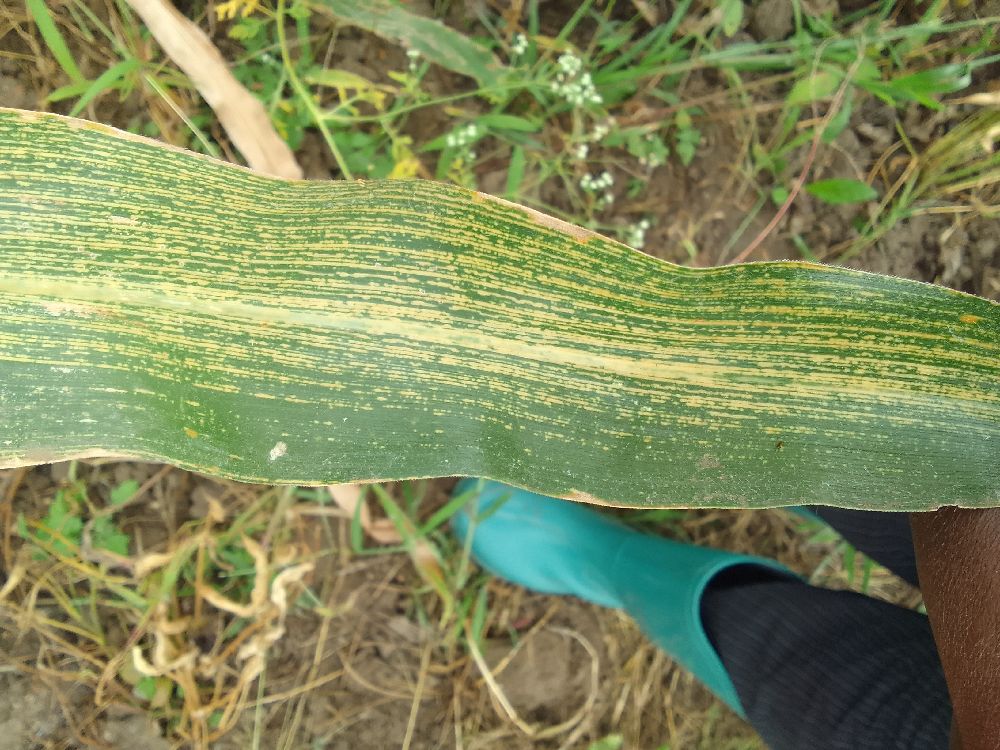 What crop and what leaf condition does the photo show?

maize, maize streak virus
